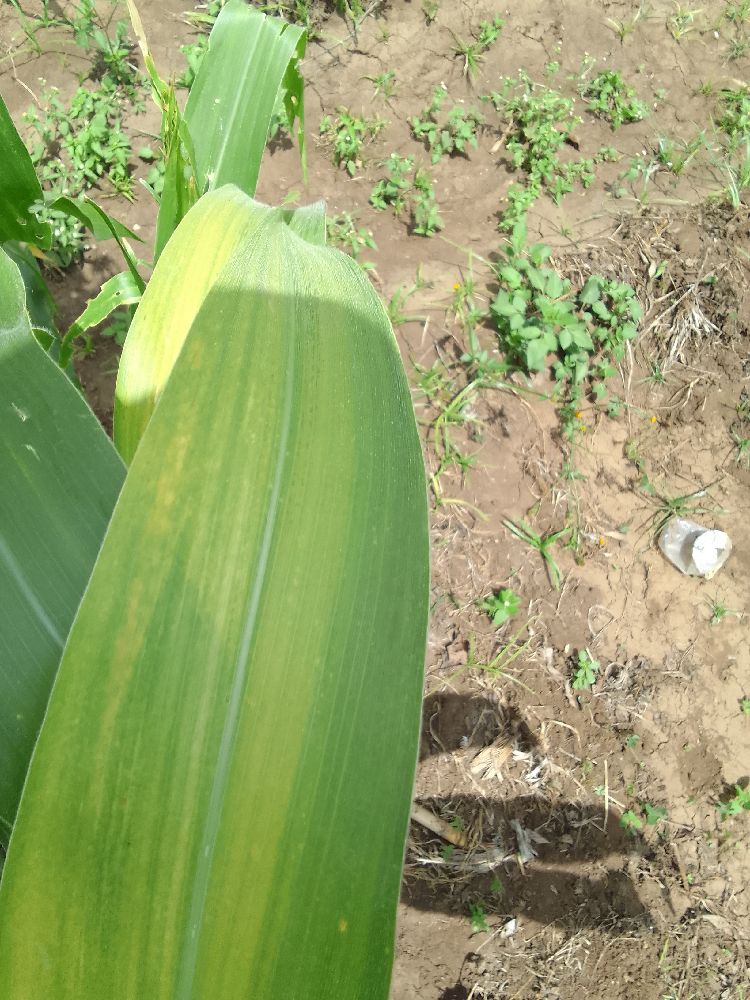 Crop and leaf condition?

maize, maize lethal necrosis
